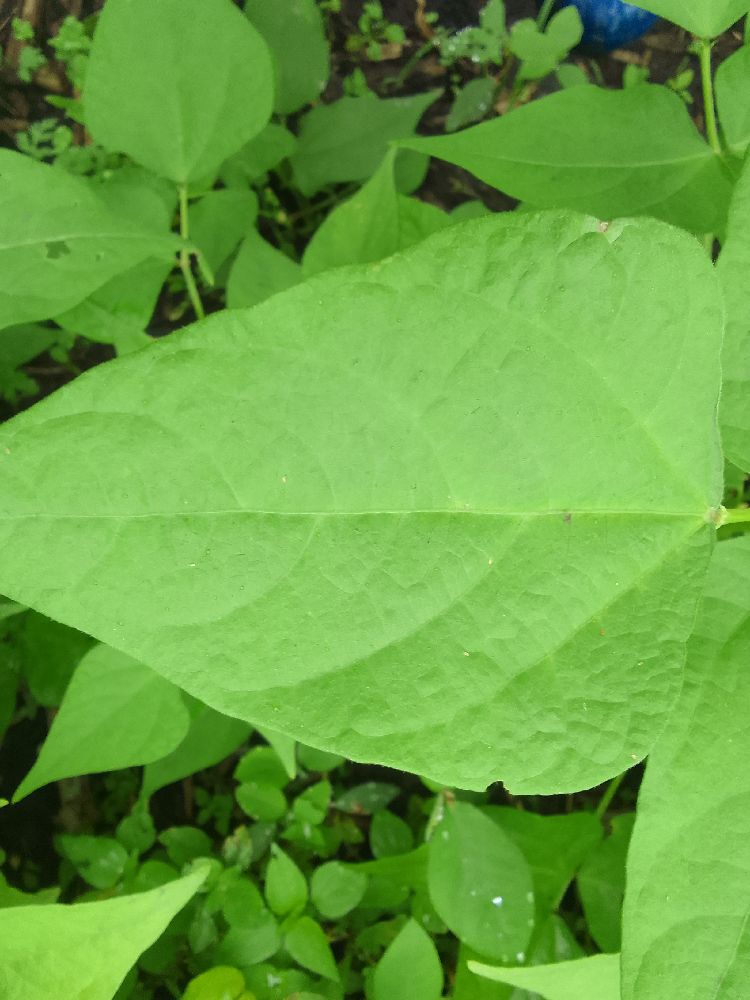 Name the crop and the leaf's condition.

common bean, healthy
